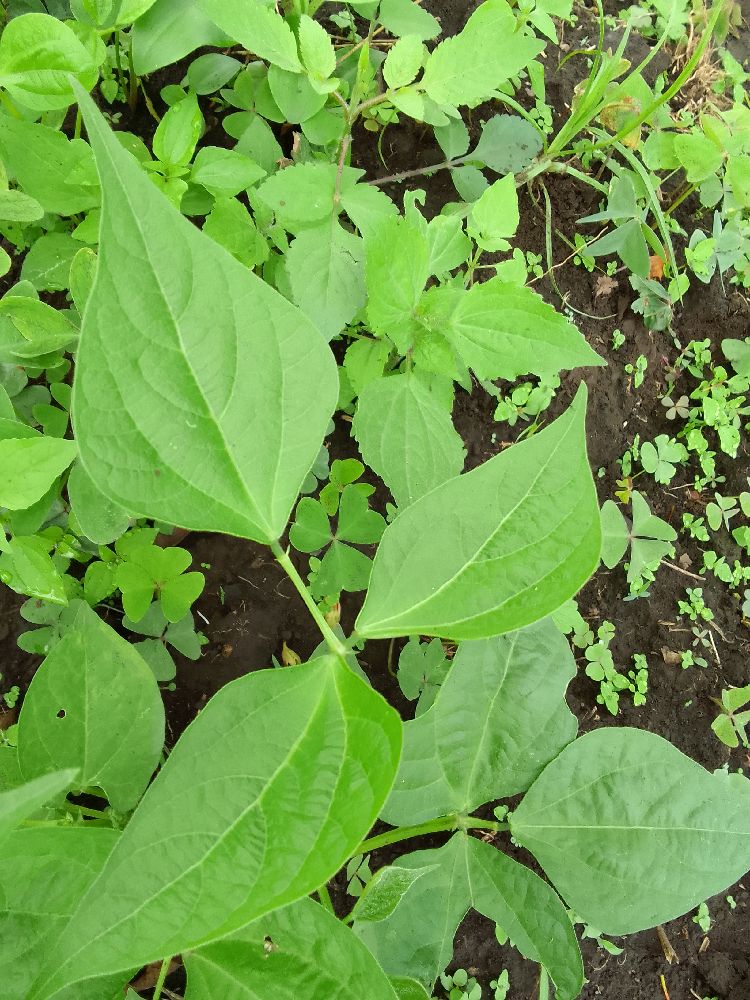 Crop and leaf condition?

common bean, healthy
